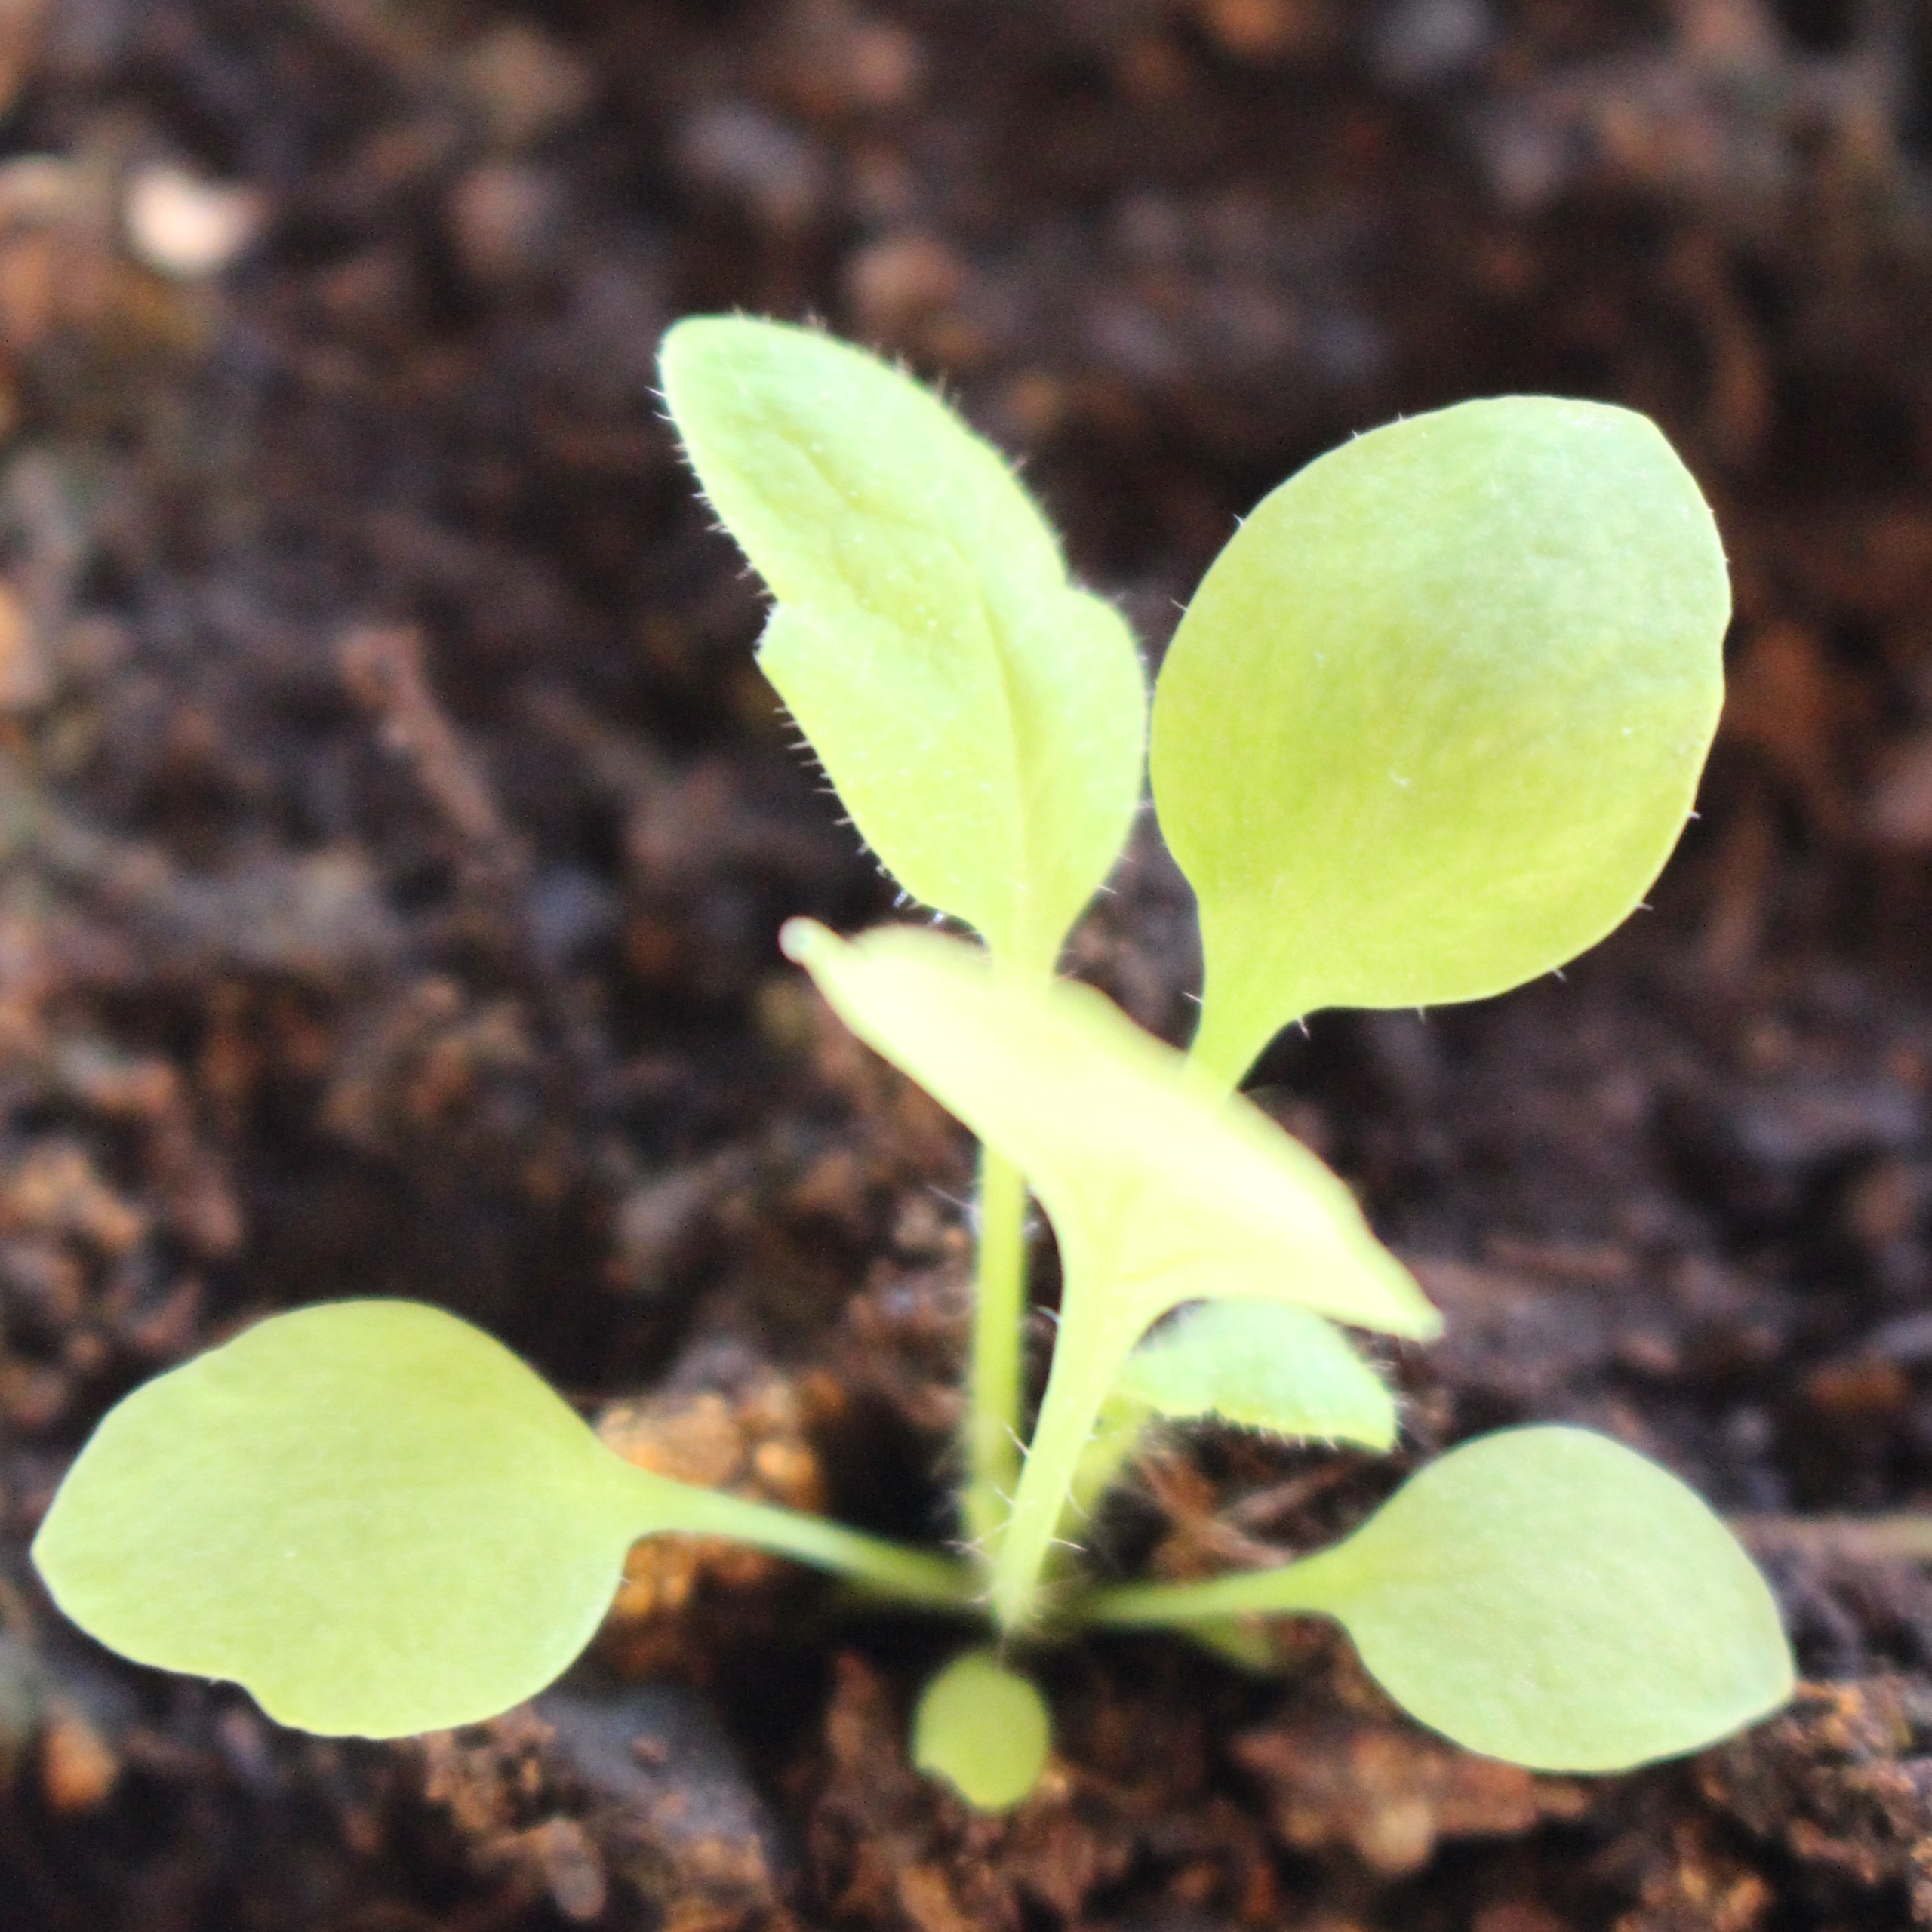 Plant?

Papaver rhoeas
